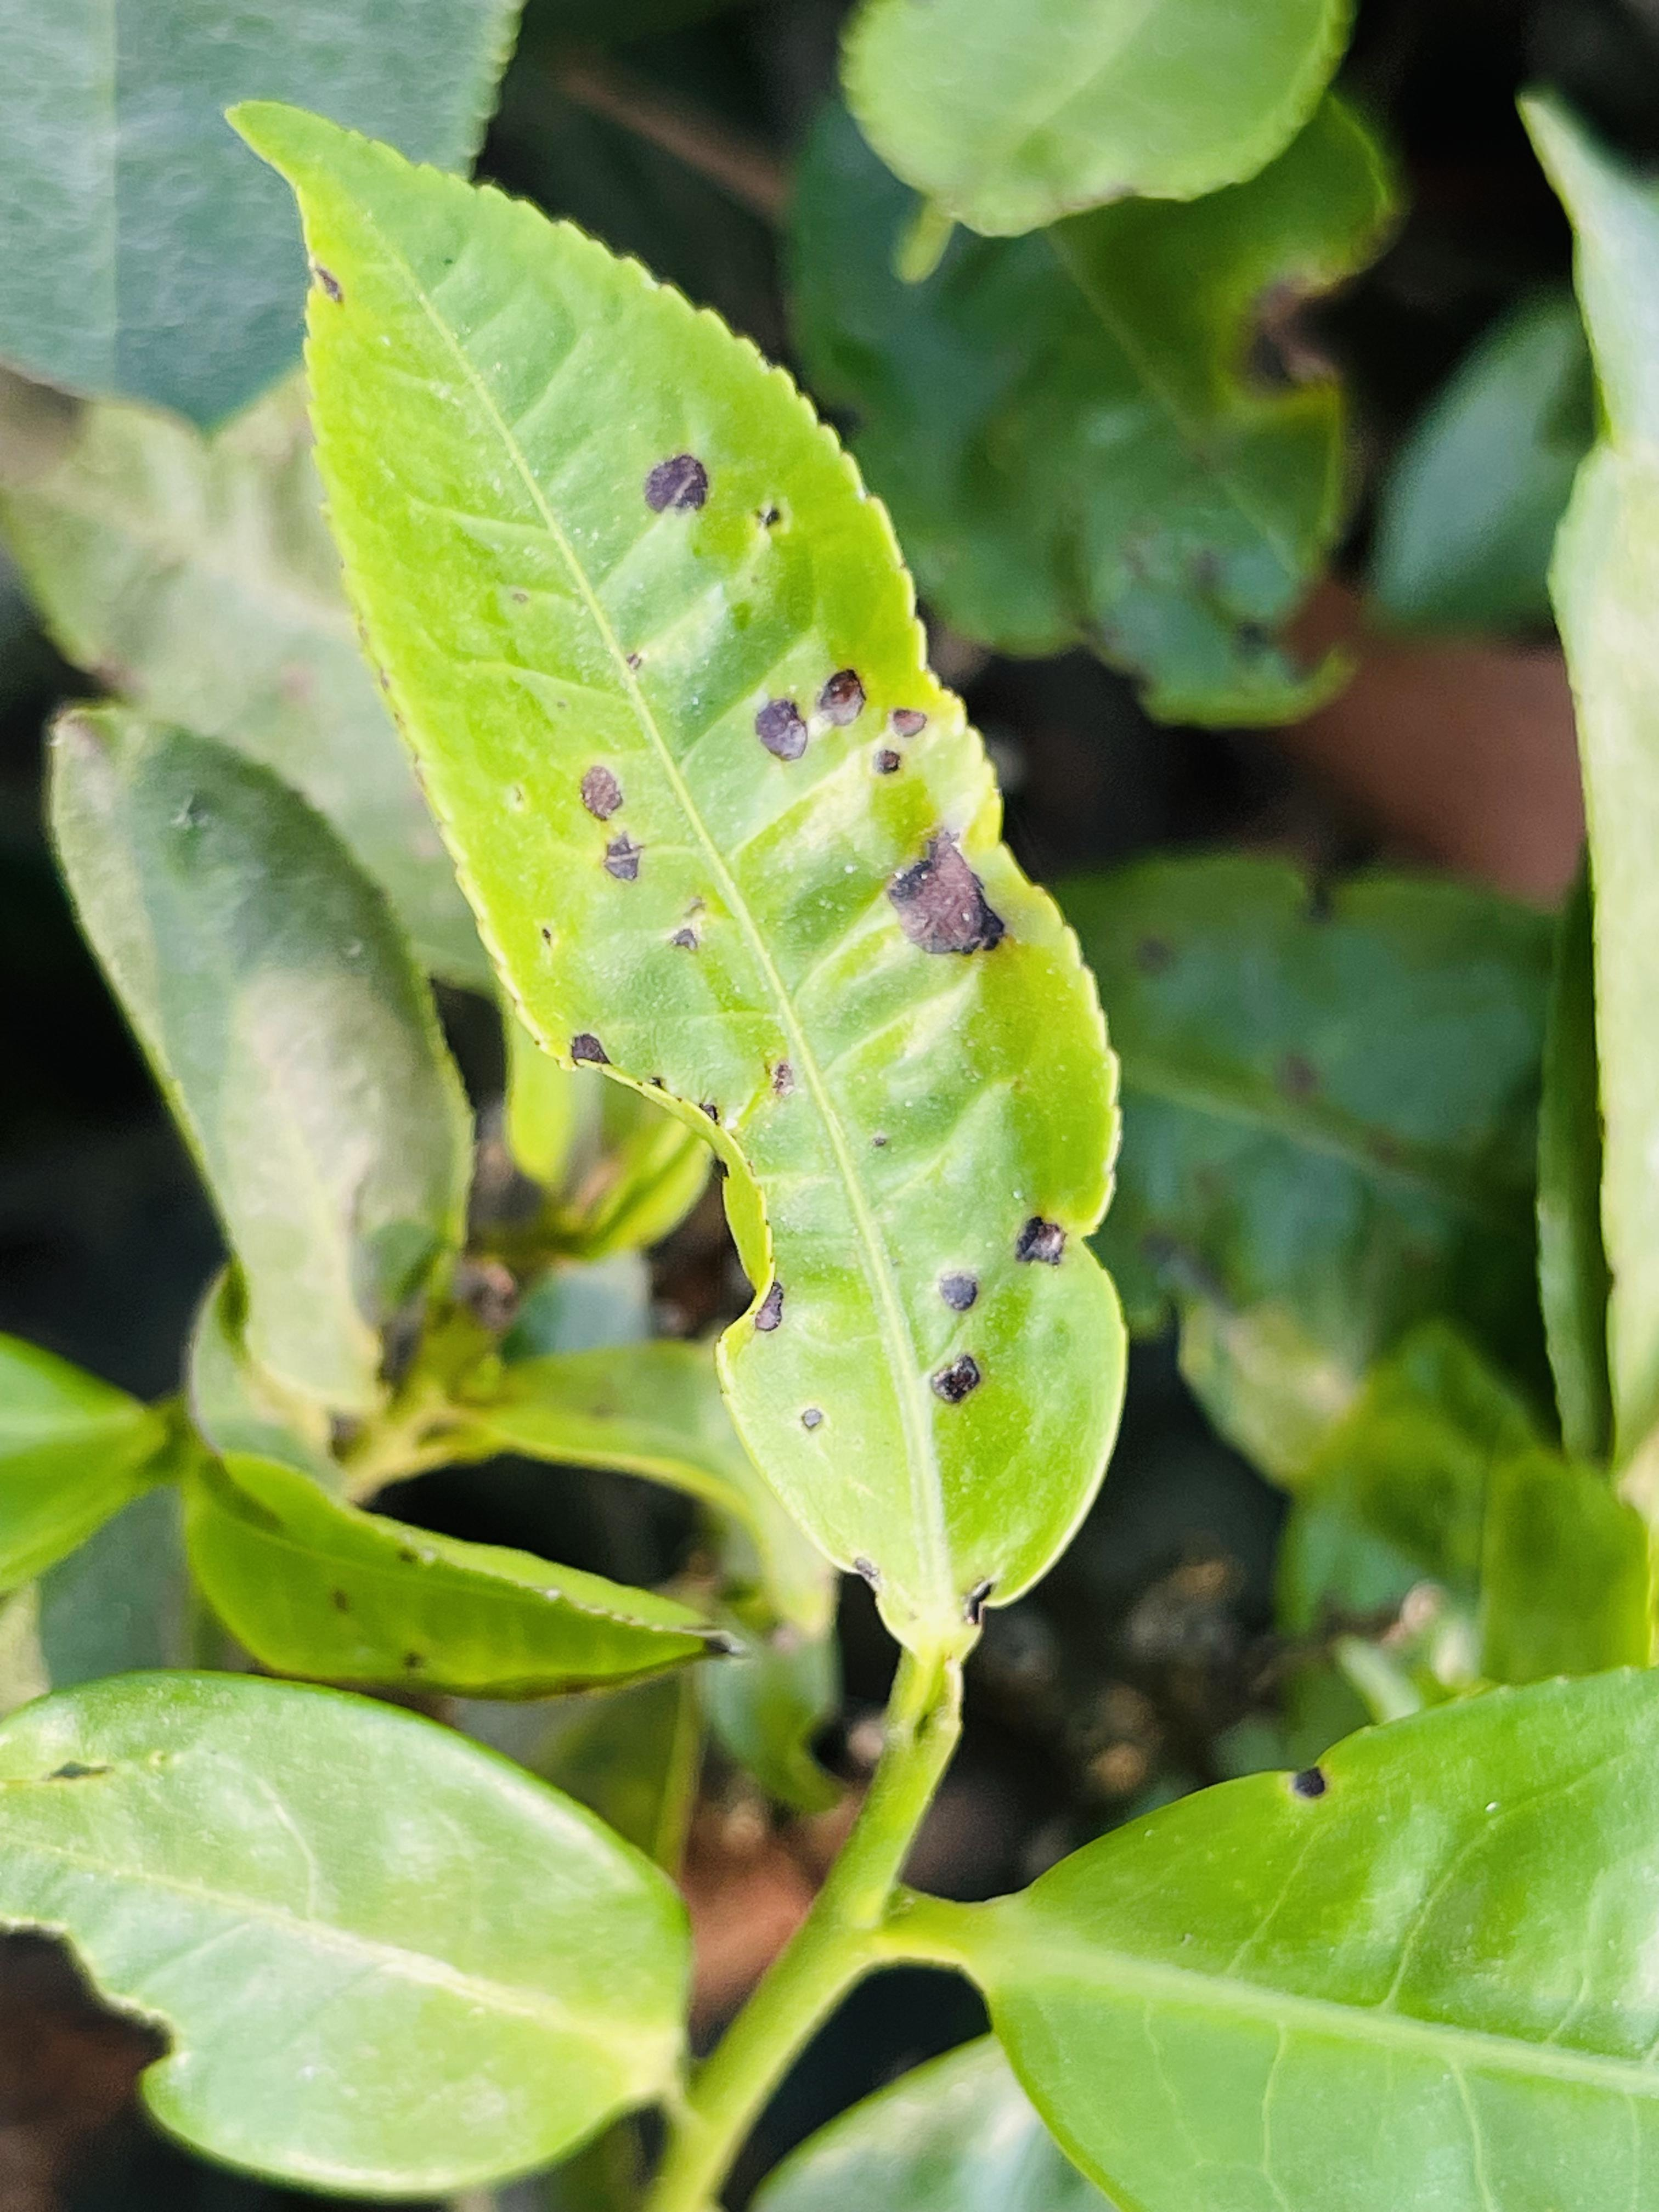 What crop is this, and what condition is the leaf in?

tea, helopeltis
